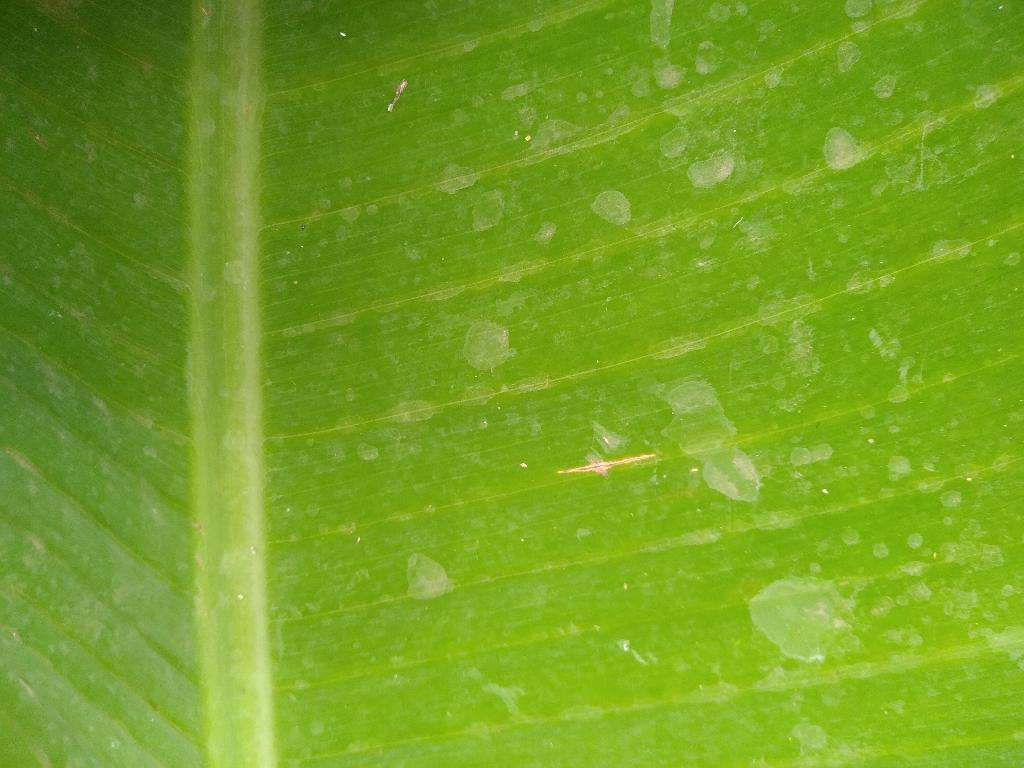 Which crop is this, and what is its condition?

banana, healthy
